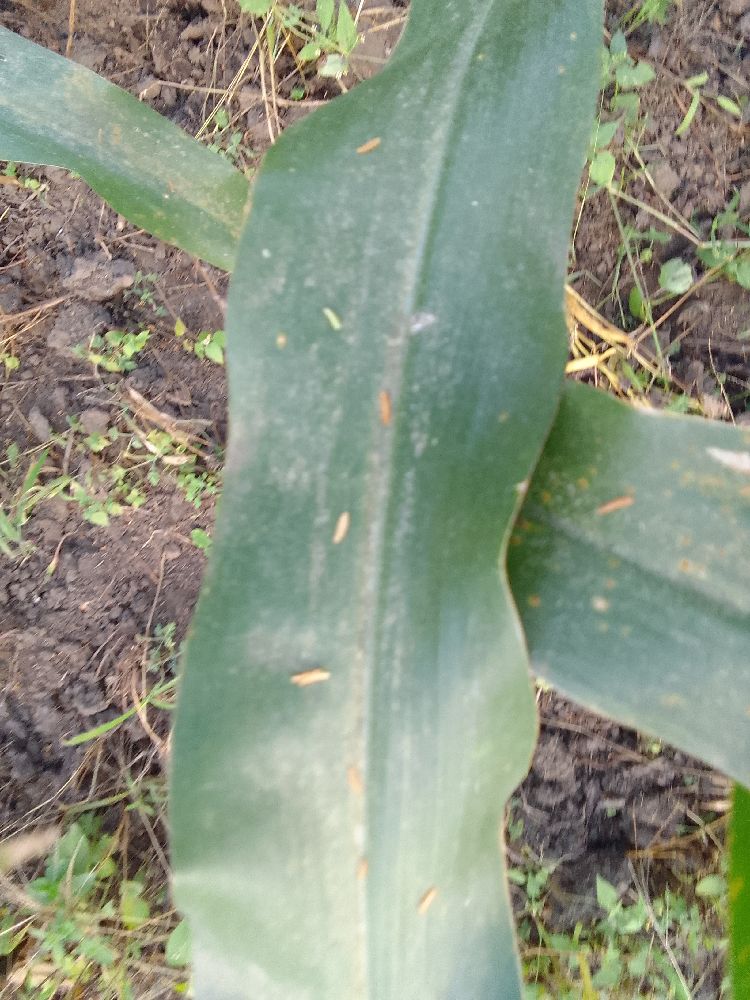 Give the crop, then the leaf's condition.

maize, healthy
